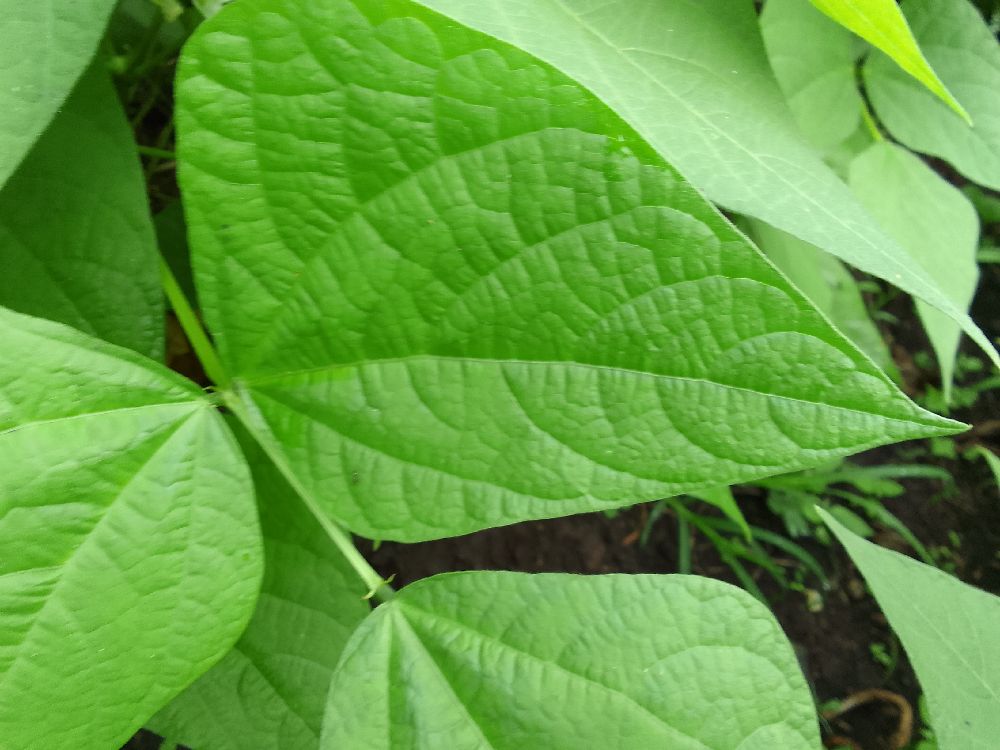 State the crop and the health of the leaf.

common bean, healthy
